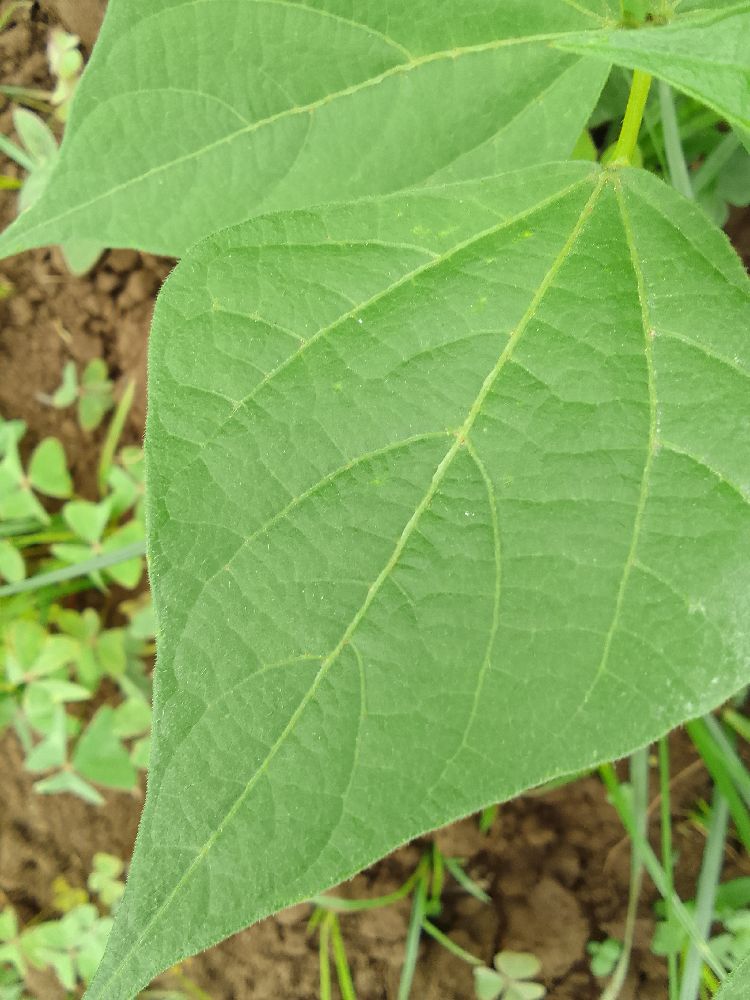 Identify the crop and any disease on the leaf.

common bean, healthy
